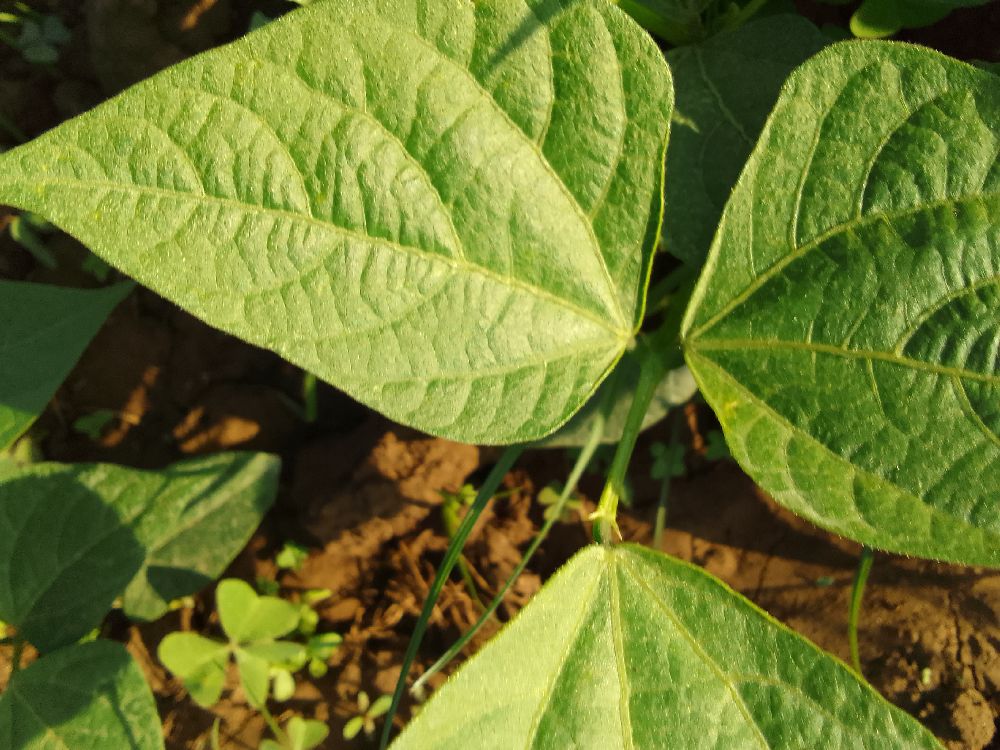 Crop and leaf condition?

common bean, healthy
